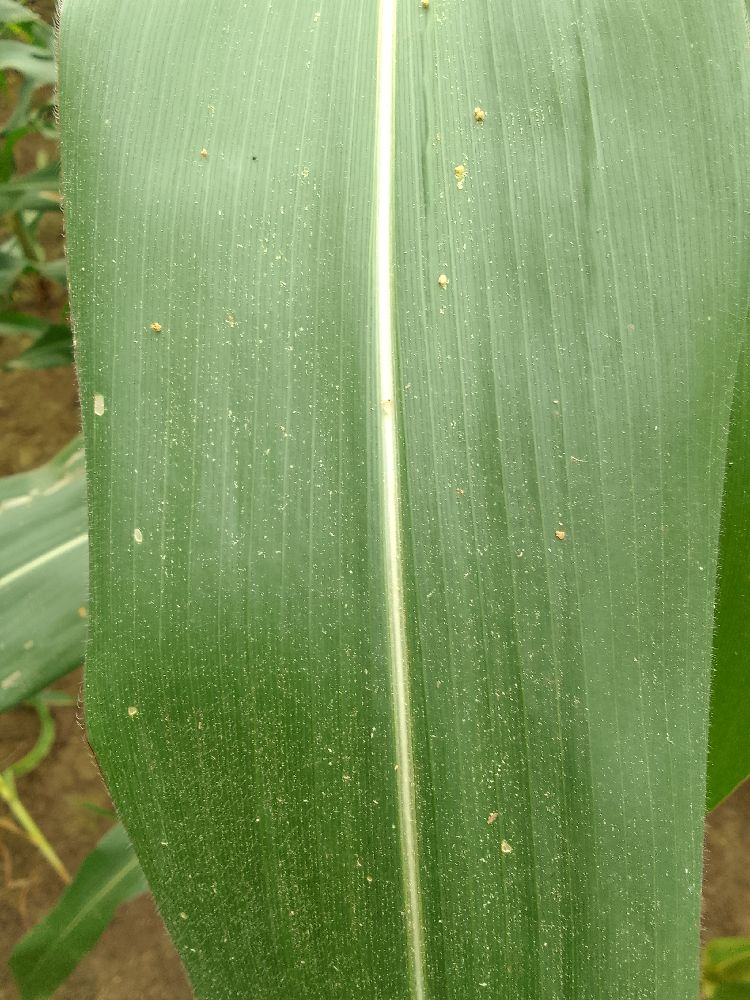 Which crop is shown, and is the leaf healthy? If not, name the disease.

maize, healthy
